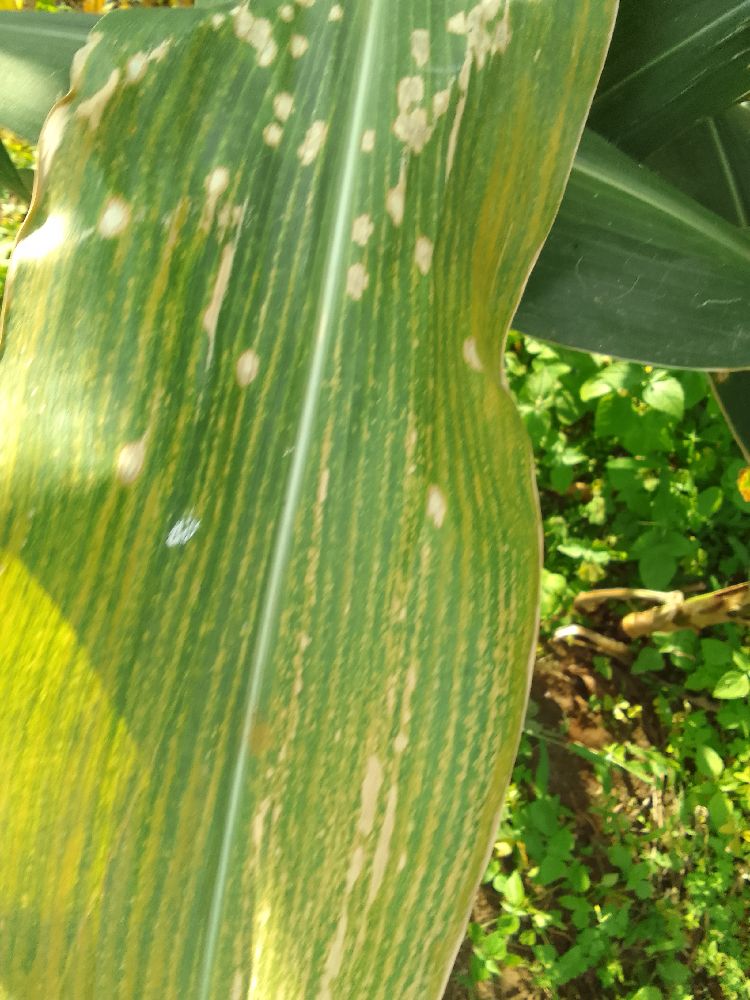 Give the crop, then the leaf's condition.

maize, maize lethal necrosis
